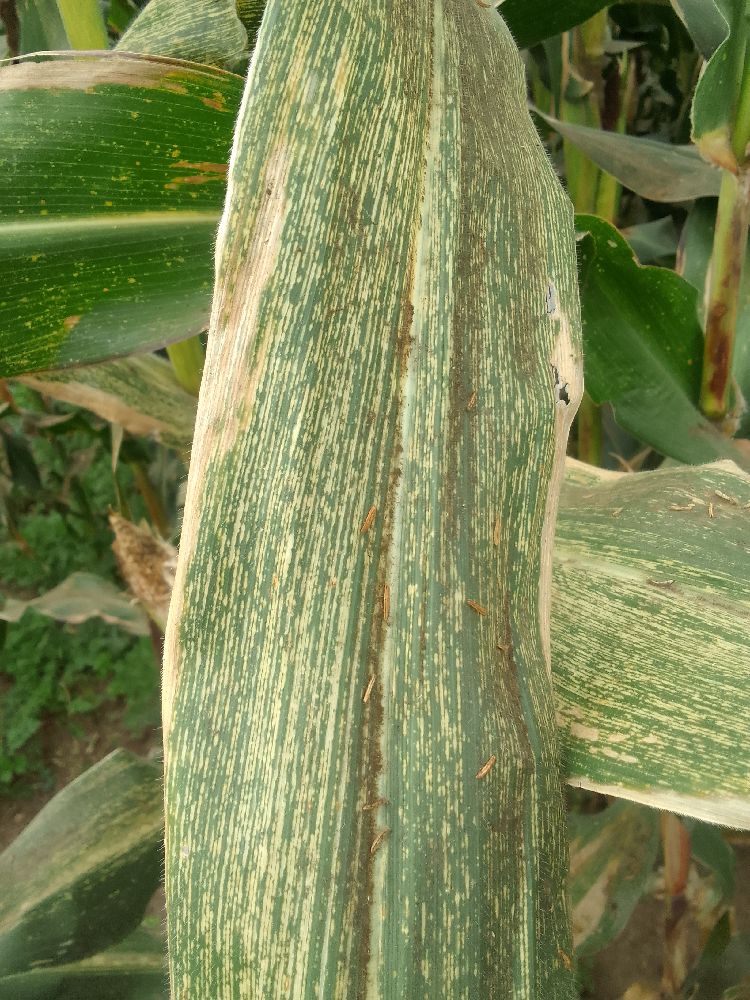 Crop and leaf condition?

maize, maize streak virus
